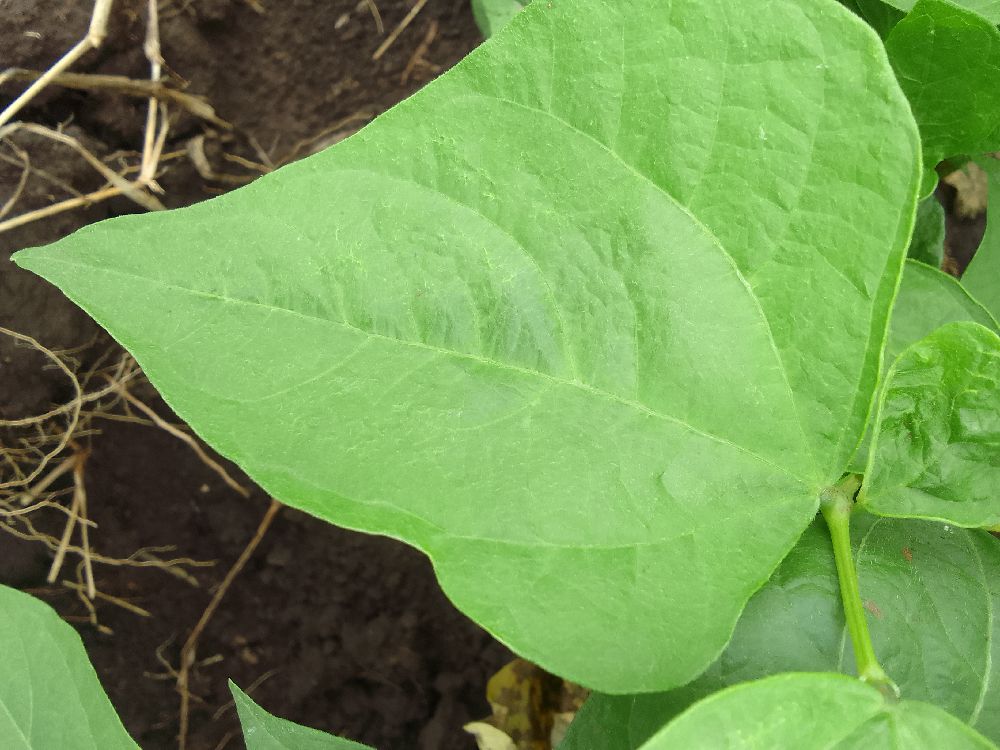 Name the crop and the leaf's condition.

common bean, healthy
